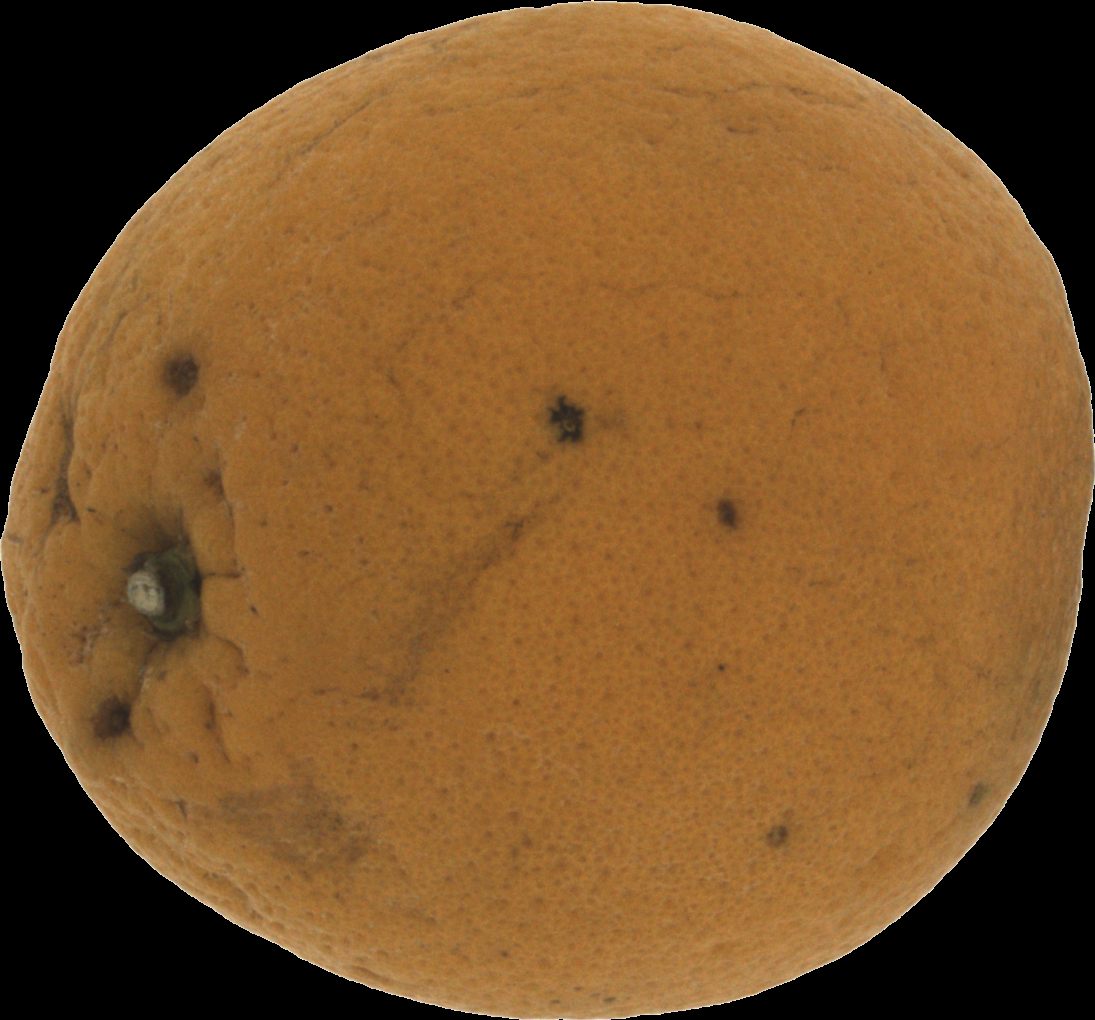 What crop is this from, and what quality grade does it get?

orange, bad
